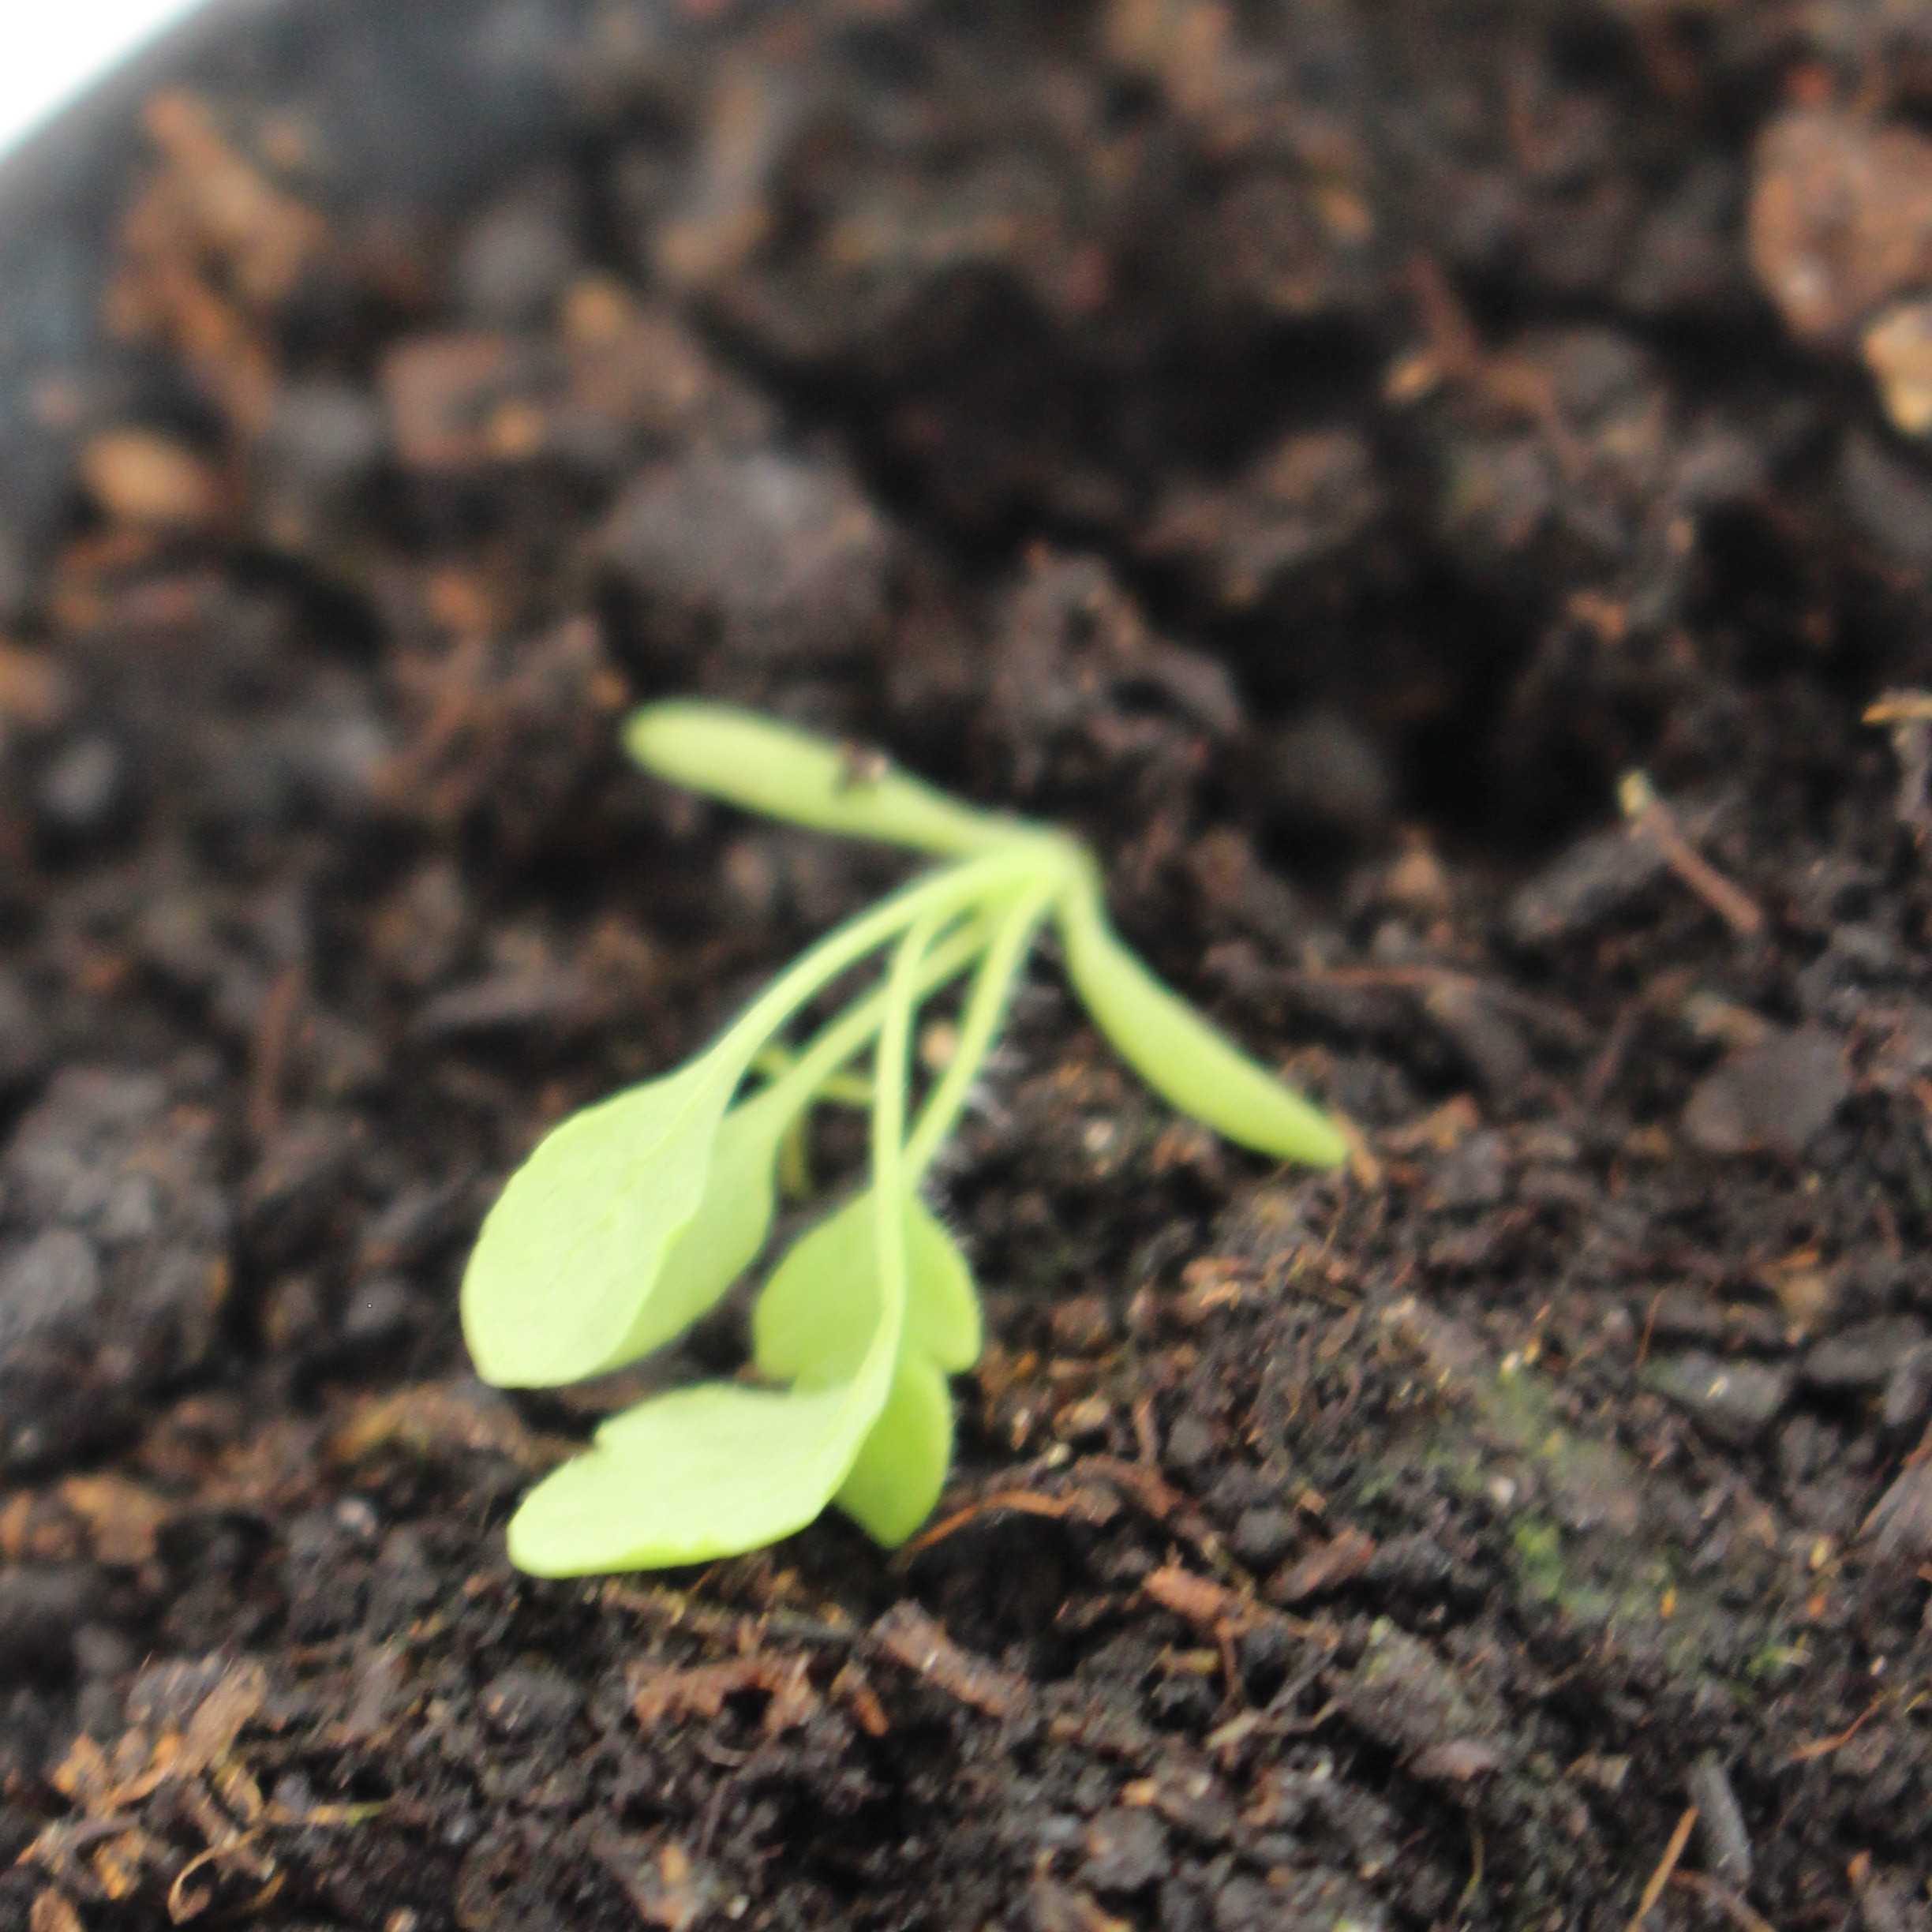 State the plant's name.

Papaver rhoeas
